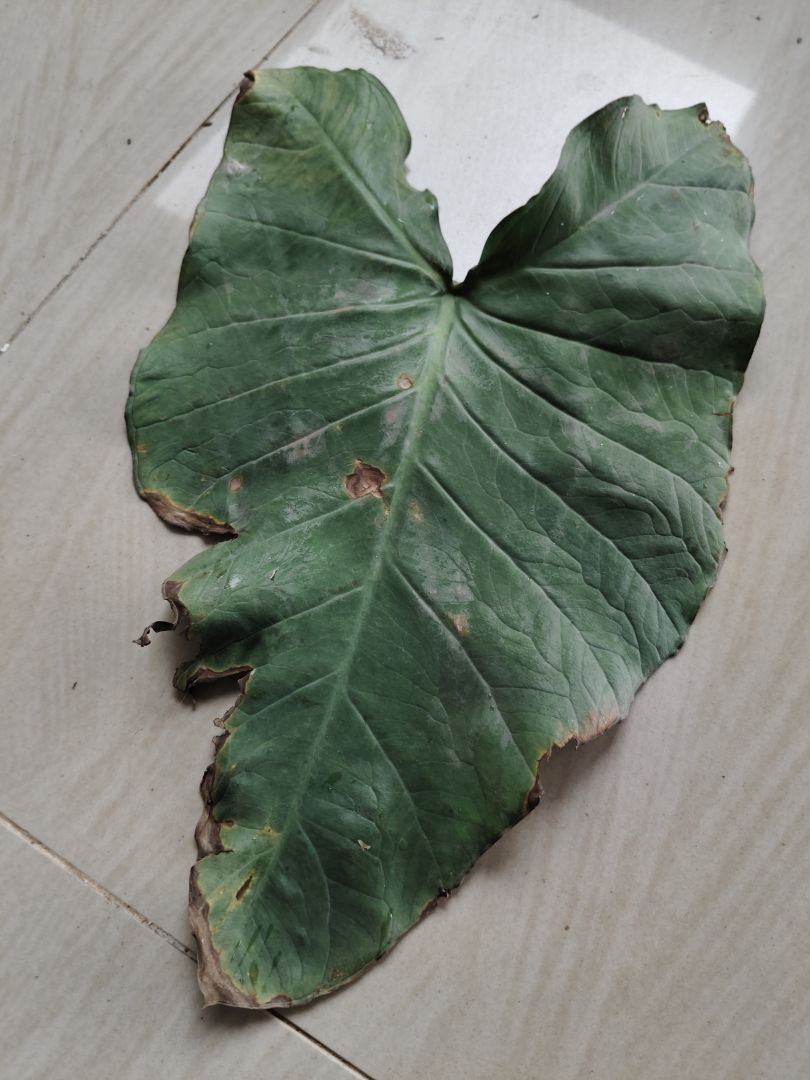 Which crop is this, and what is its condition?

taro, leaf blight
